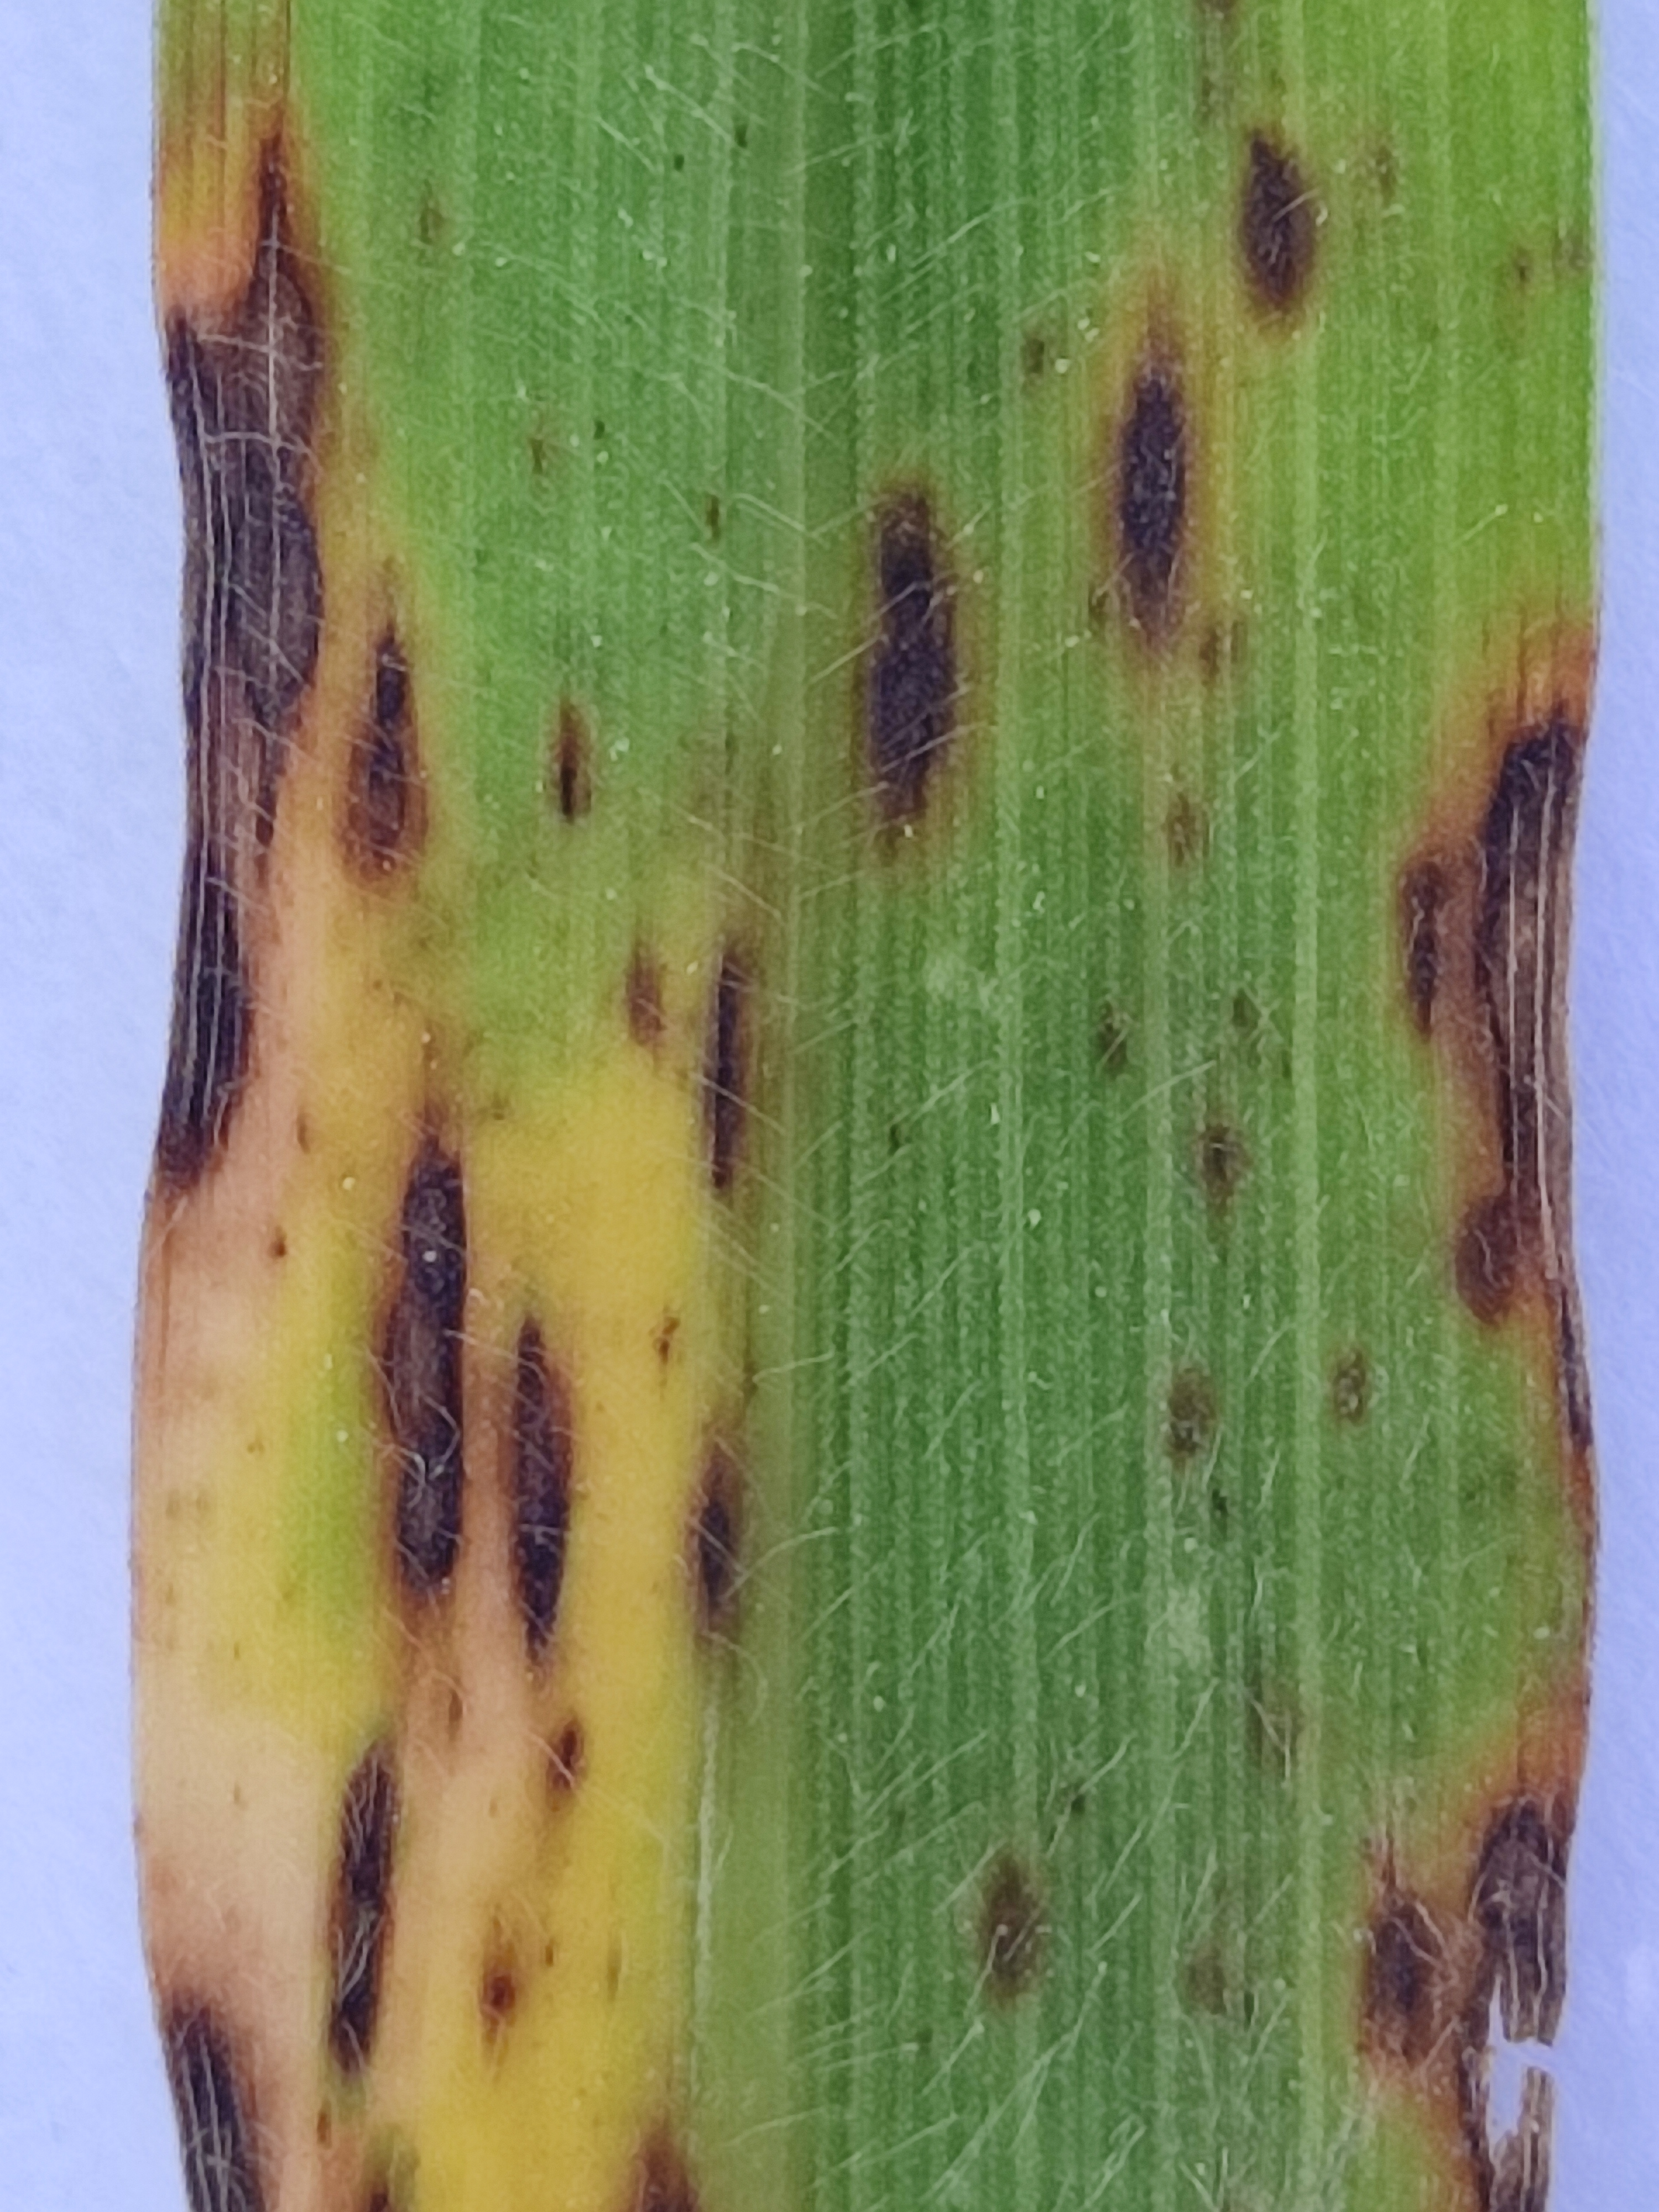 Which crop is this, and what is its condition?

pearl millet, pyricularia sp.
